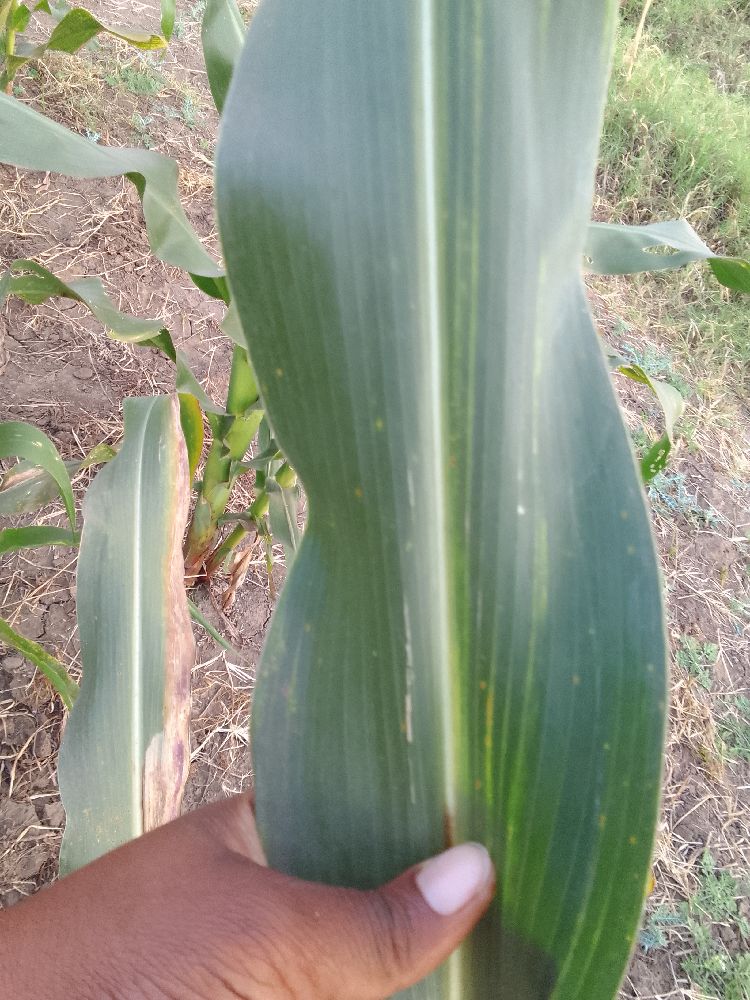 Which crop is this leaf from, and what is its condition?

maize, healthy
